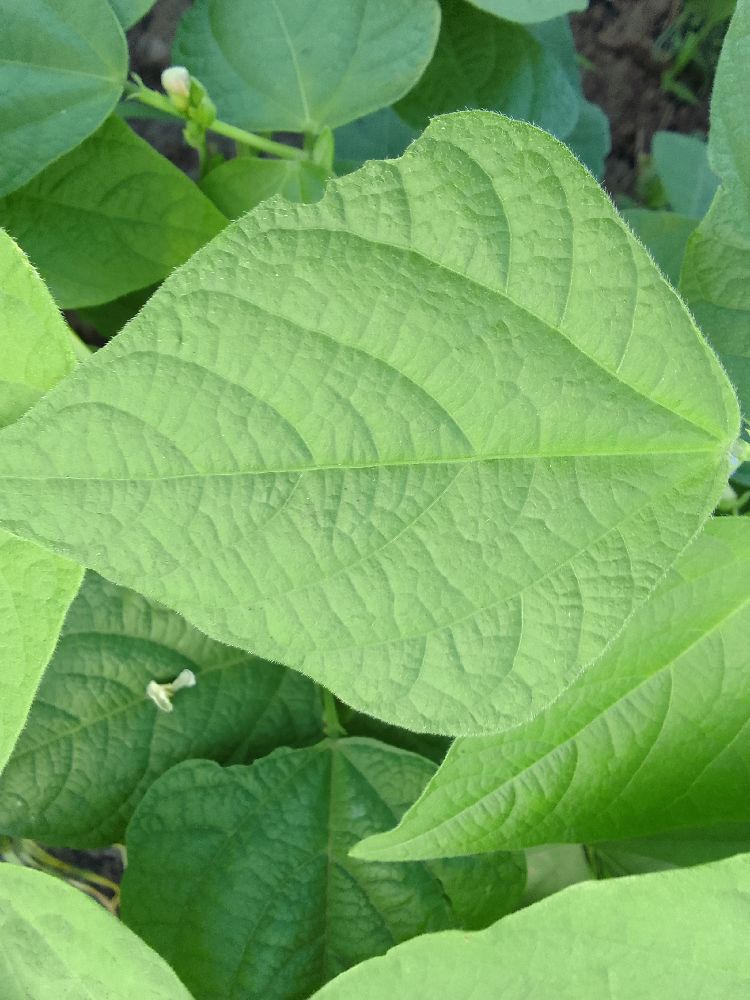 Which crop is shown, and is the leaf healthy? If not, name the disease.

common bean, healthy
